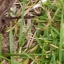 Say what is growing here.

grass
